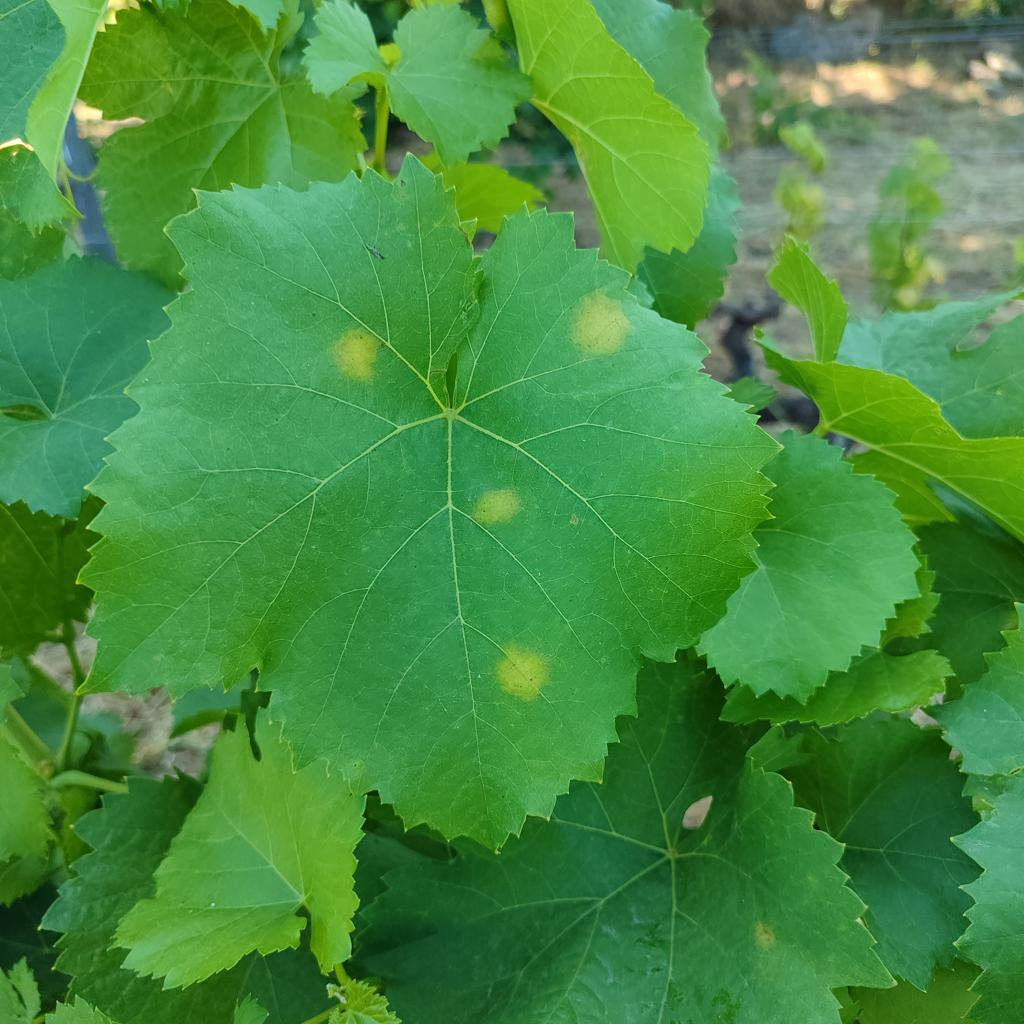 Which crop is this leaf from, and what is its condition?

grapevine, downy mildew
